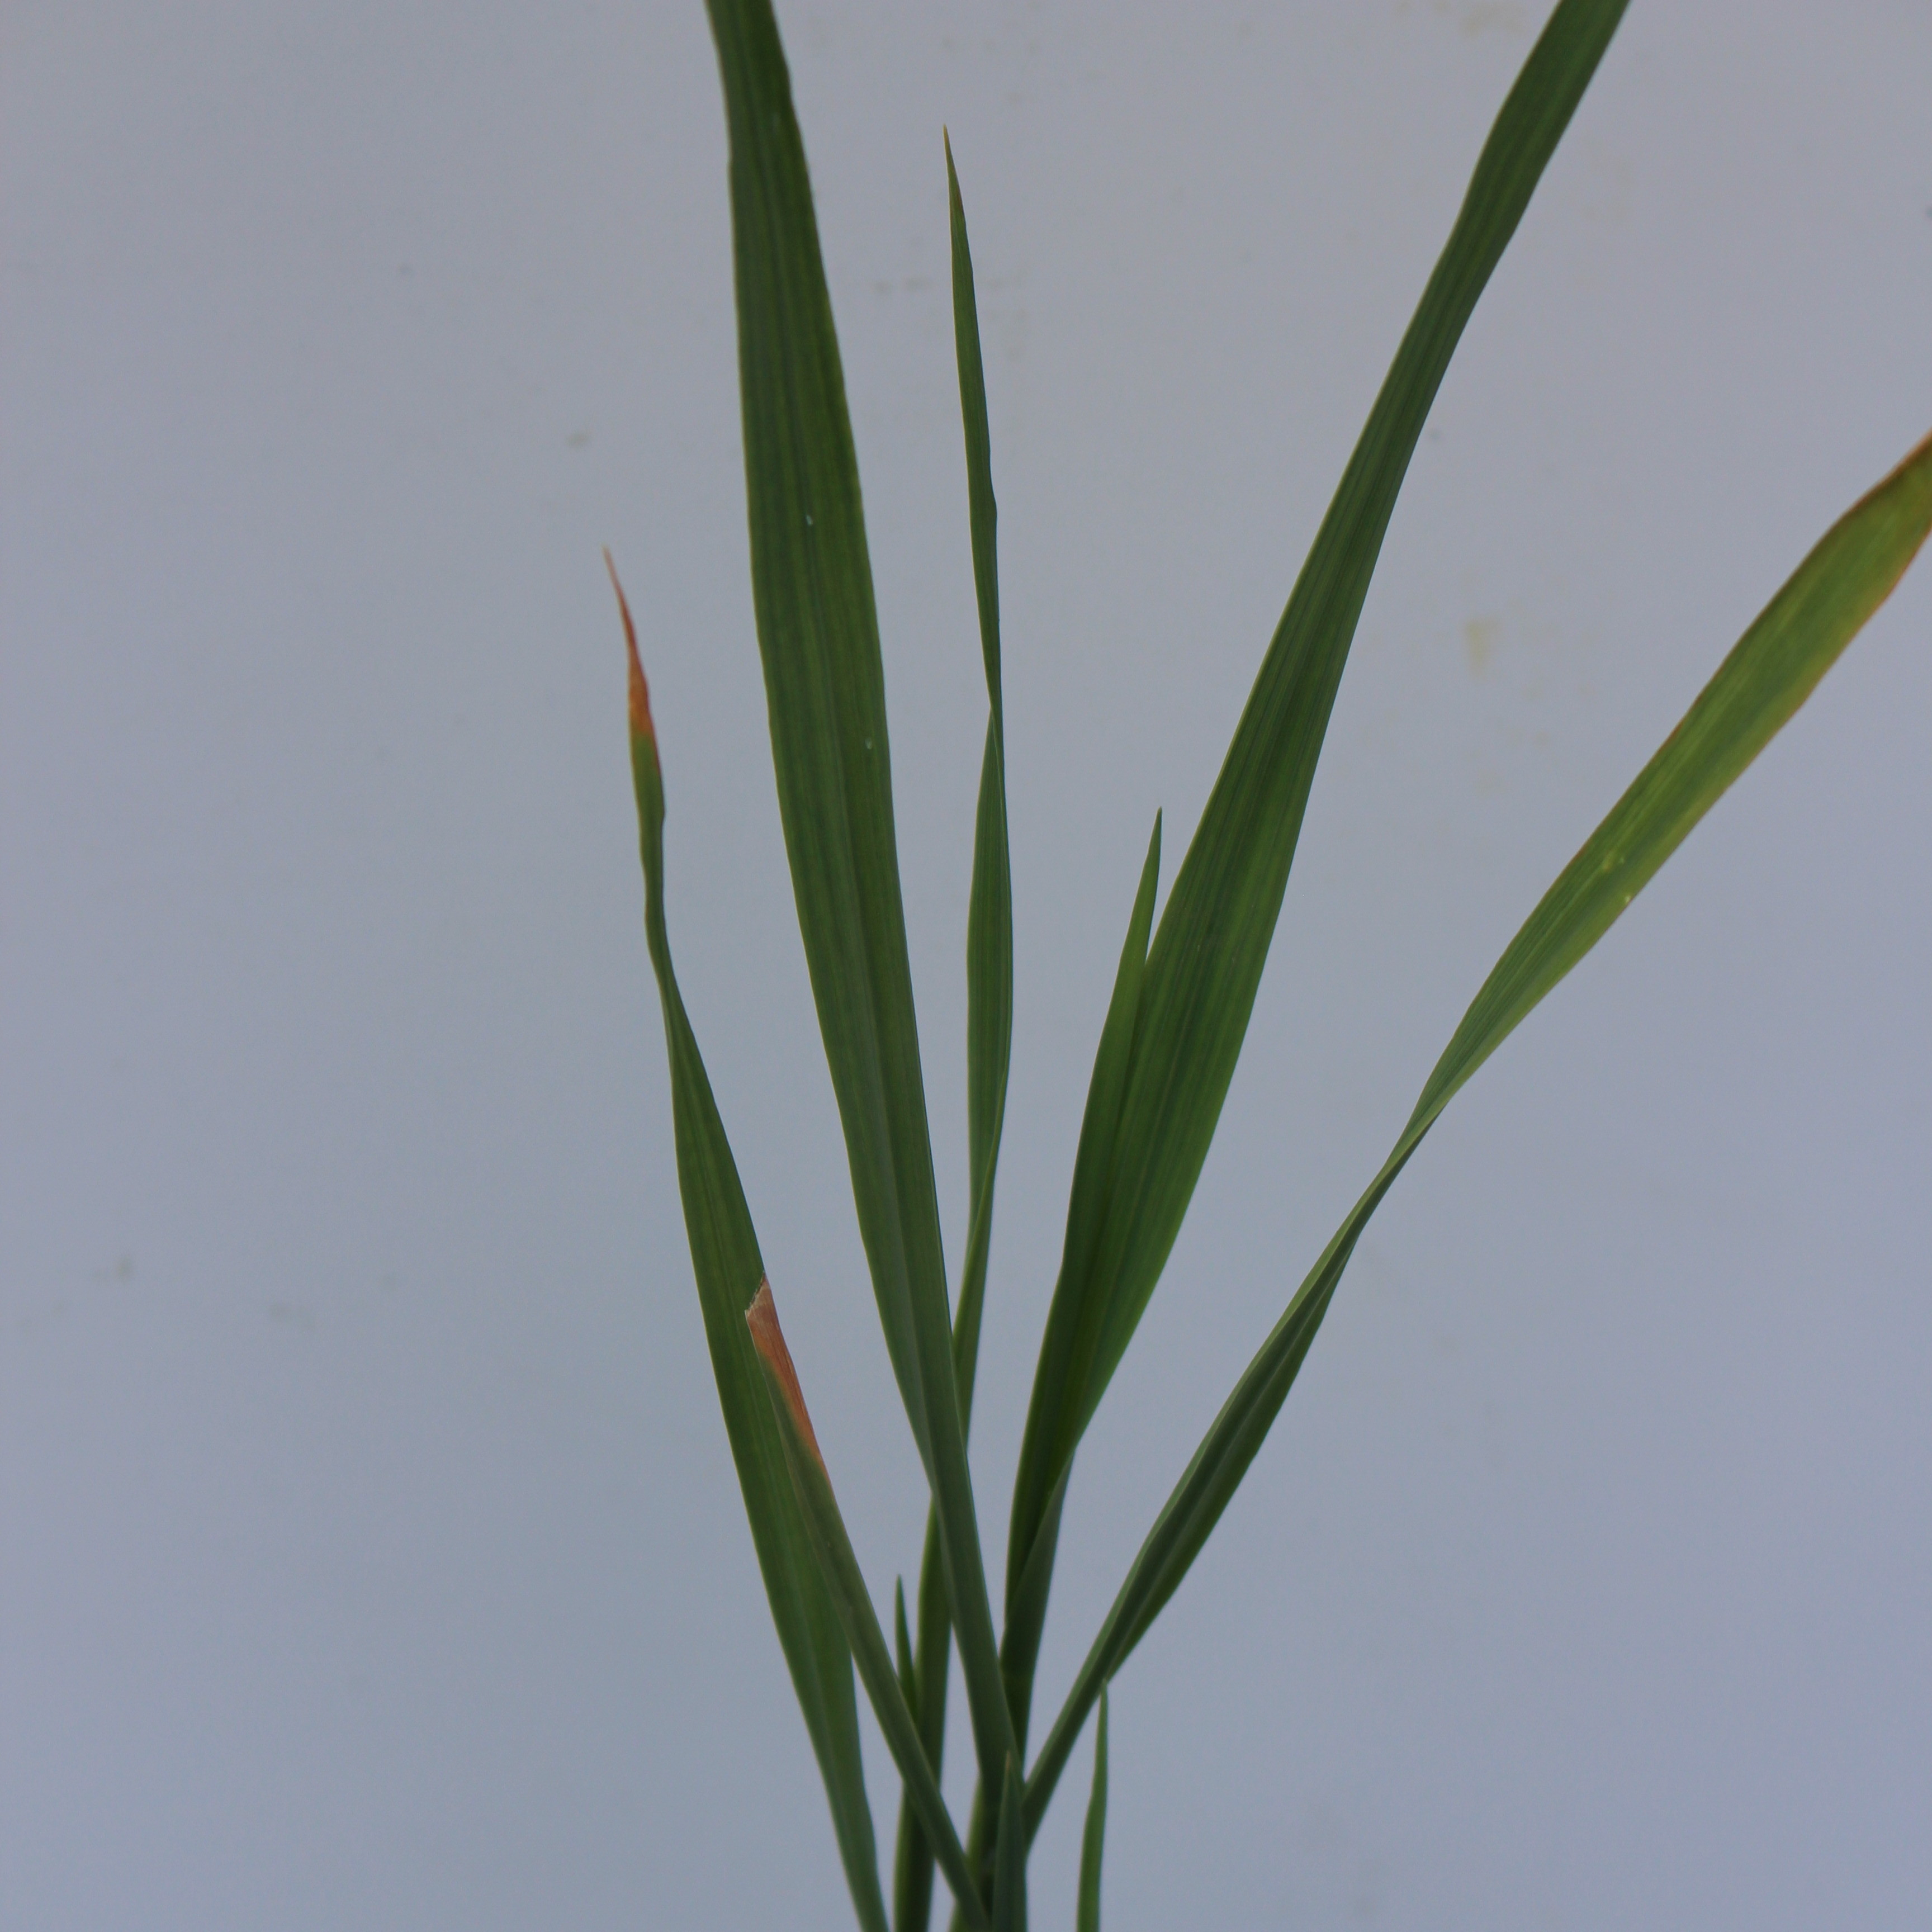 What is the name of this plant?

Avena sterilis
